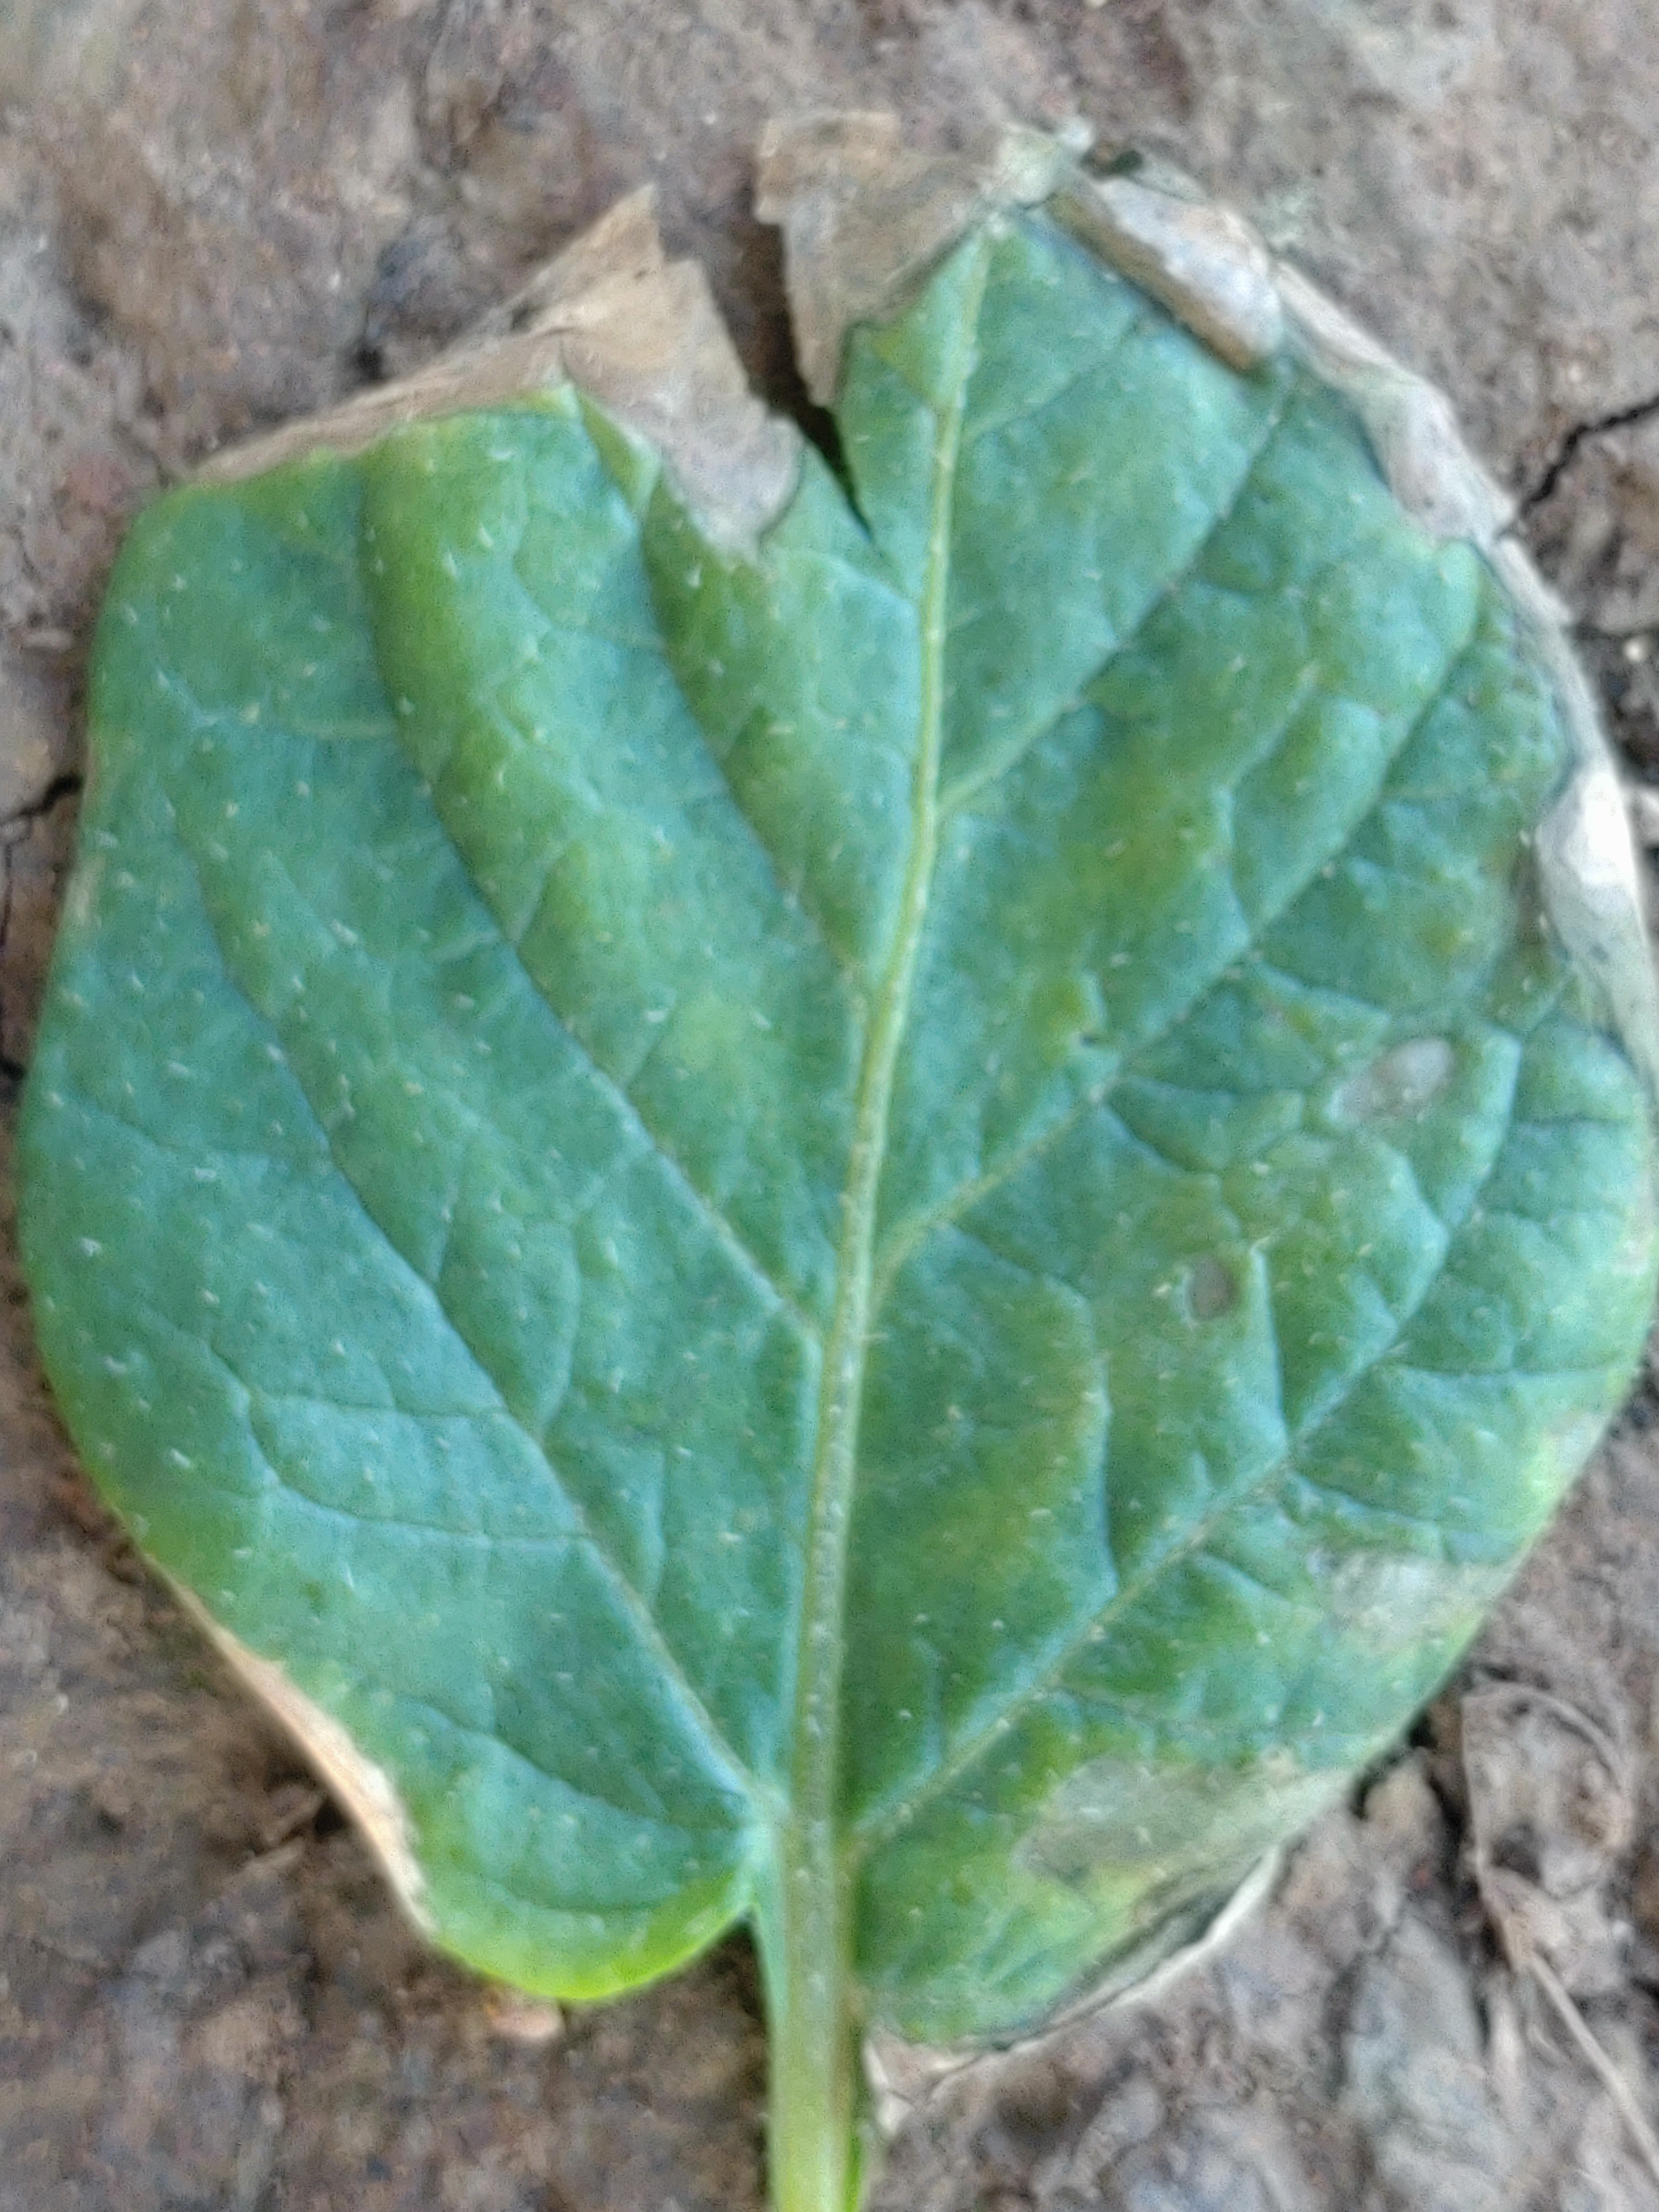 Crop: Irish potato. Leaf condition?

early blight
